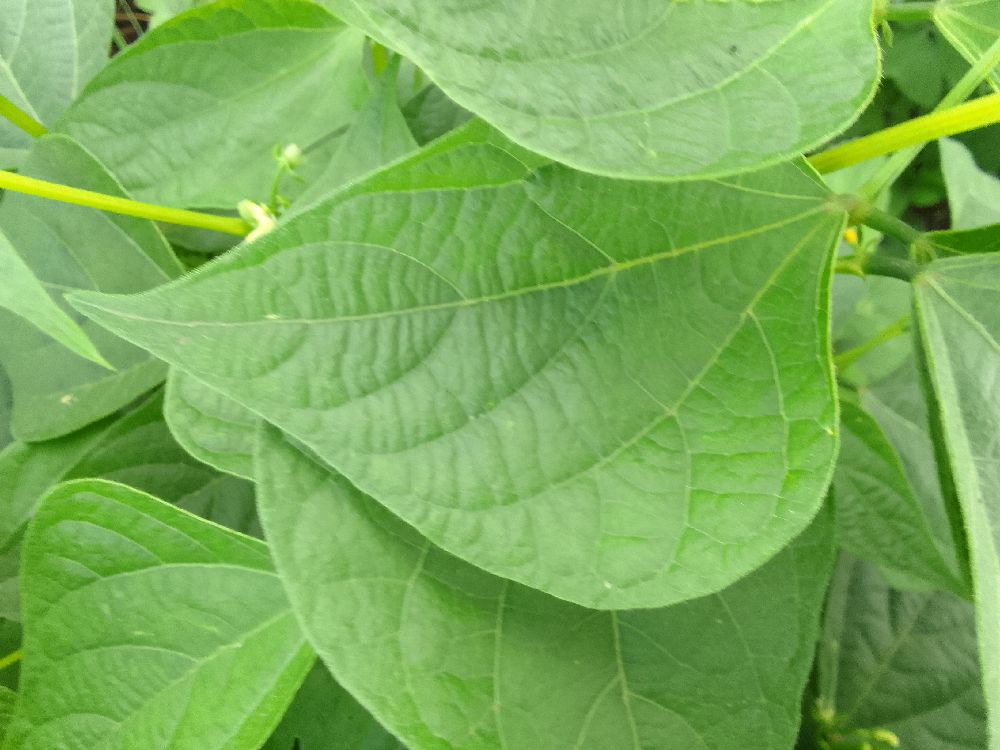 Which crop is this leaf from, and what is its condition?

common bean, healthy
